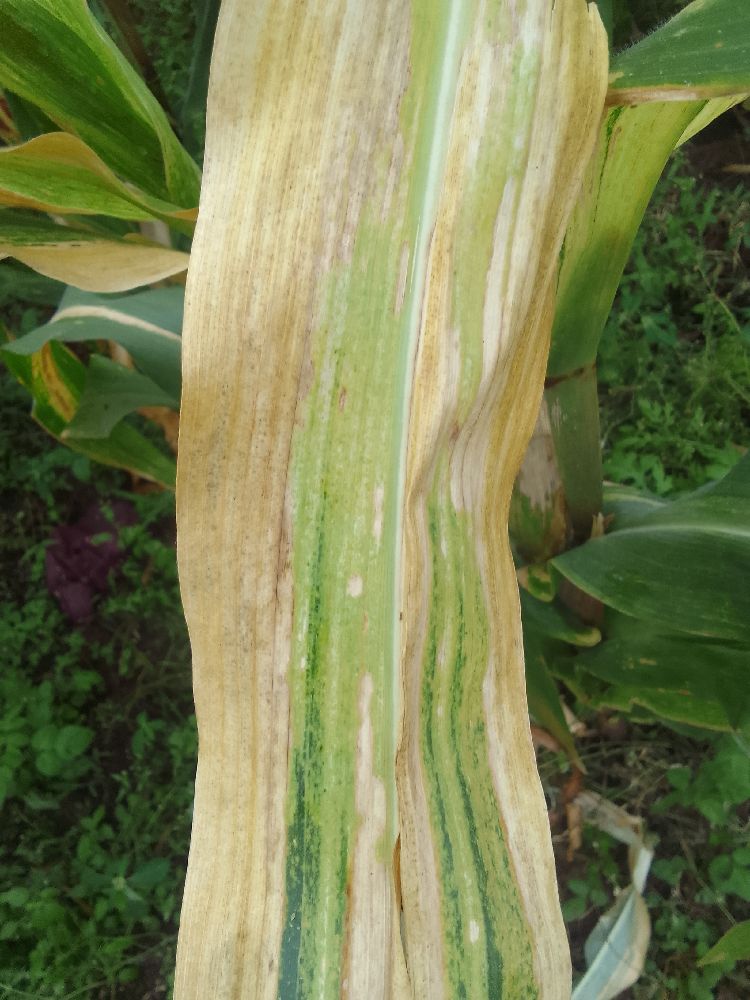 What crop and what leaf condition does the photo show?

maize, maize lethal necrosis
